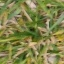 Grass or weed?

grass
